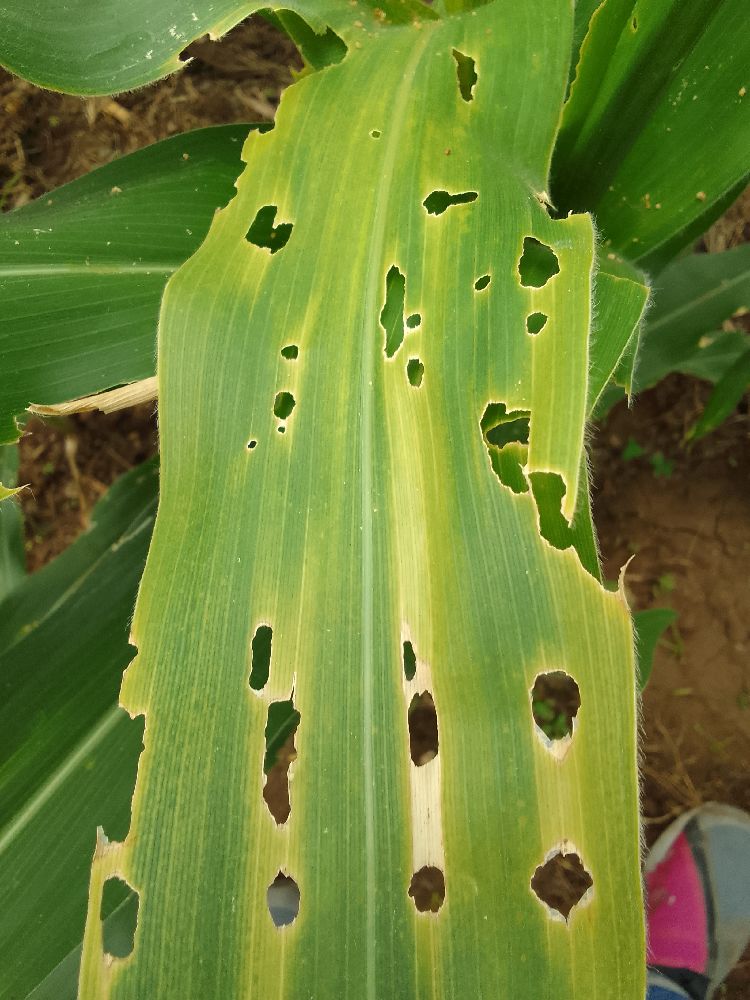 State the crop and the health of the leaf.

maize, maize lethal necrosis
